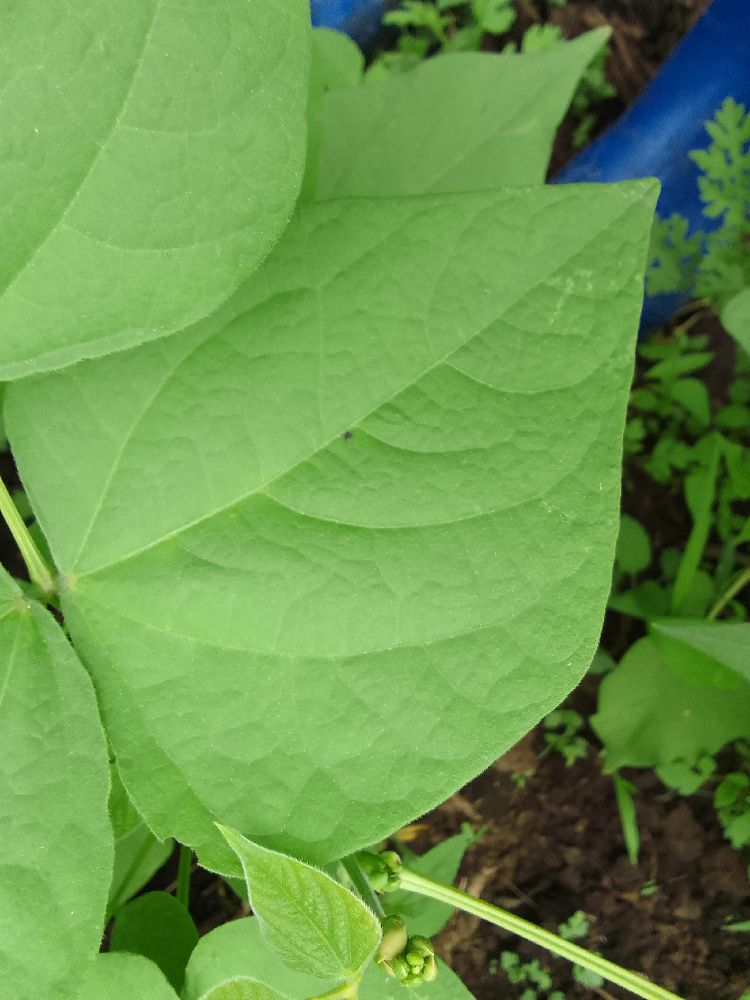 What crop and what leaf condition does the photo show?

common bean, healthy
